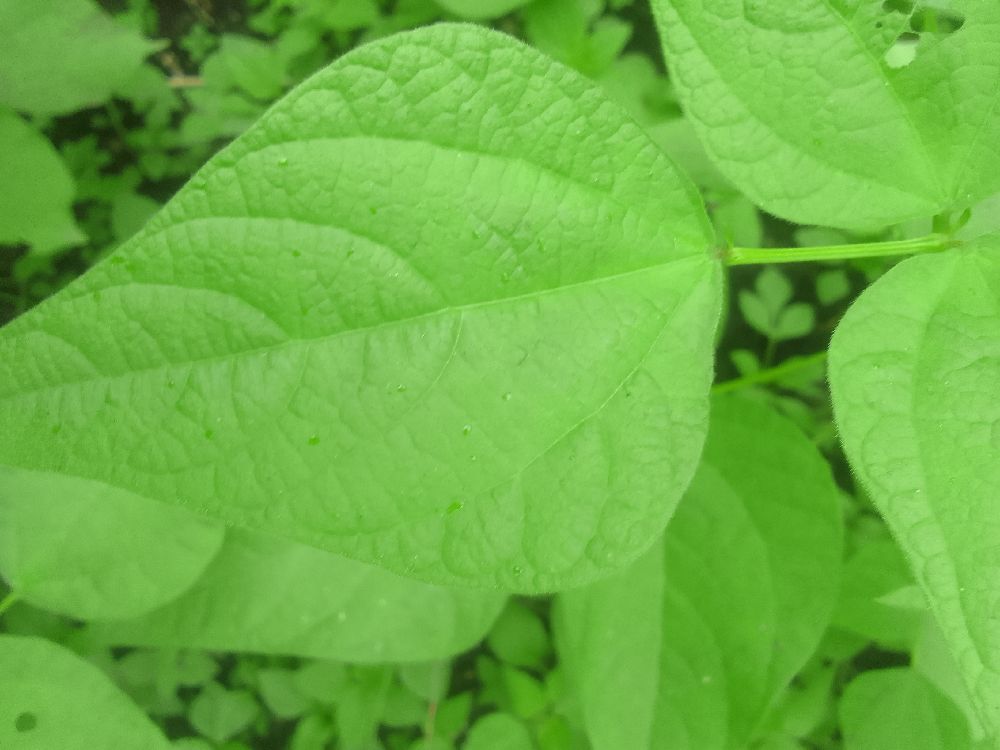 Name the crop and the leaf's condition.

common bean, healthy
